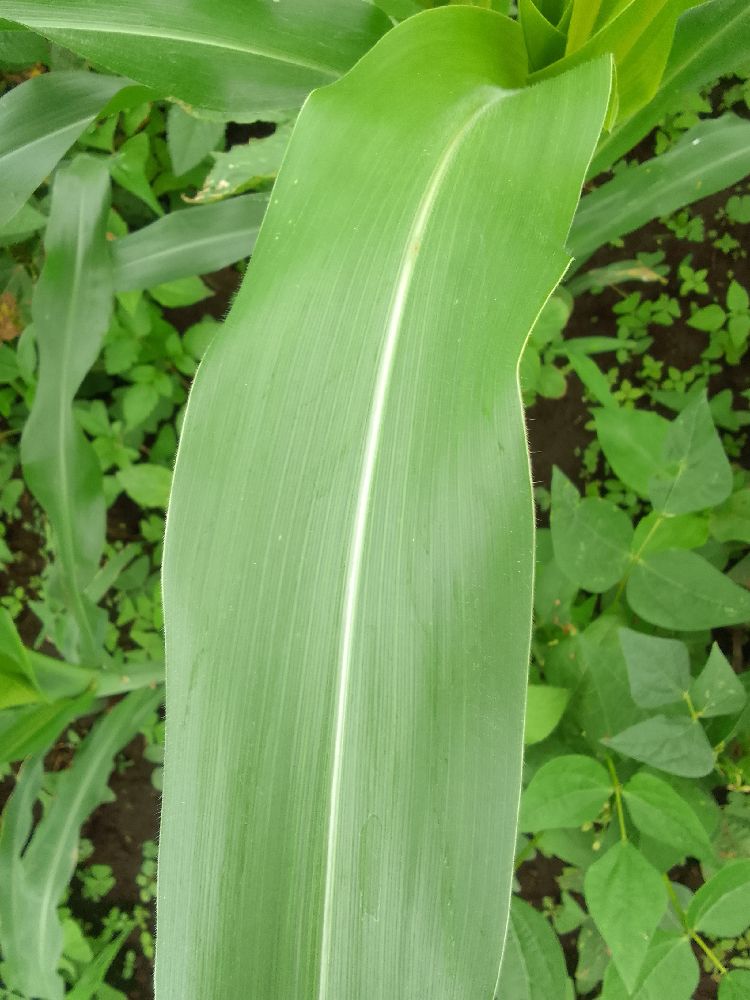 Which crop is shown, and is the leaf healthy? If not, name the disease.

maize, healthy
